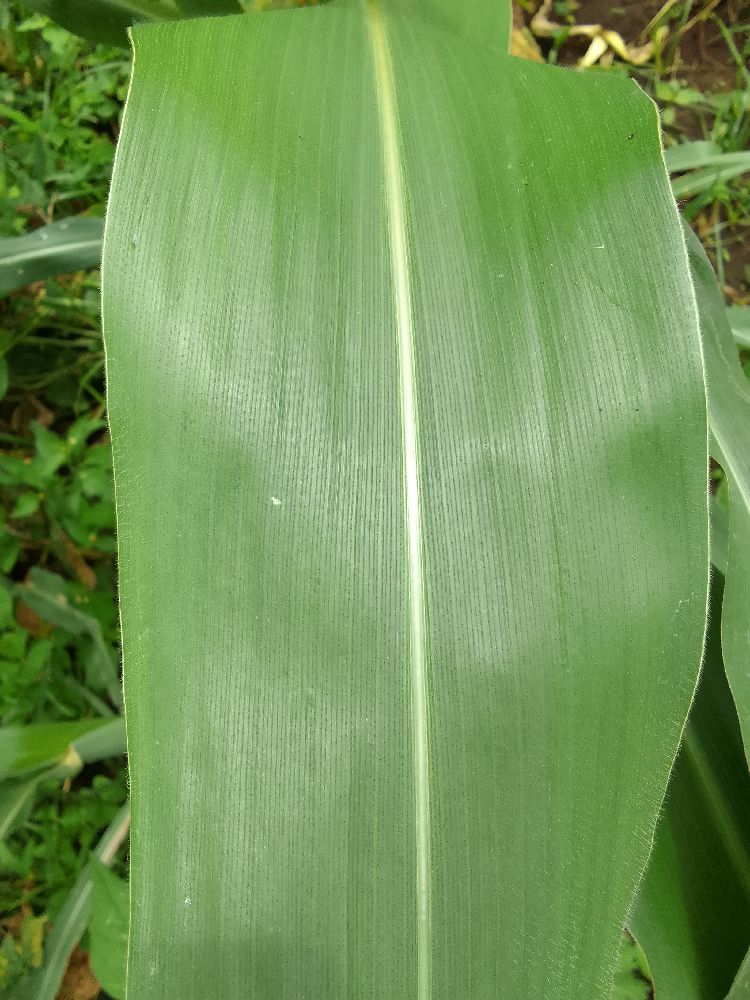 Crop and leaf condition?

maize, healthy
